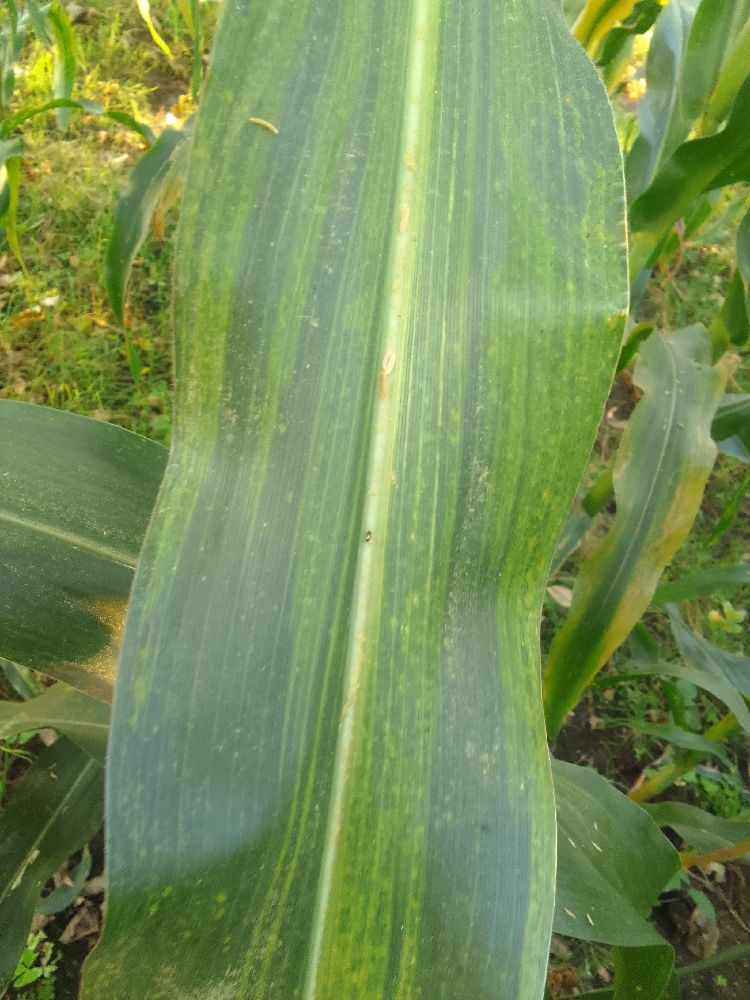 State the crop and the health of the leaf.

maize, maize lethal necrosis
